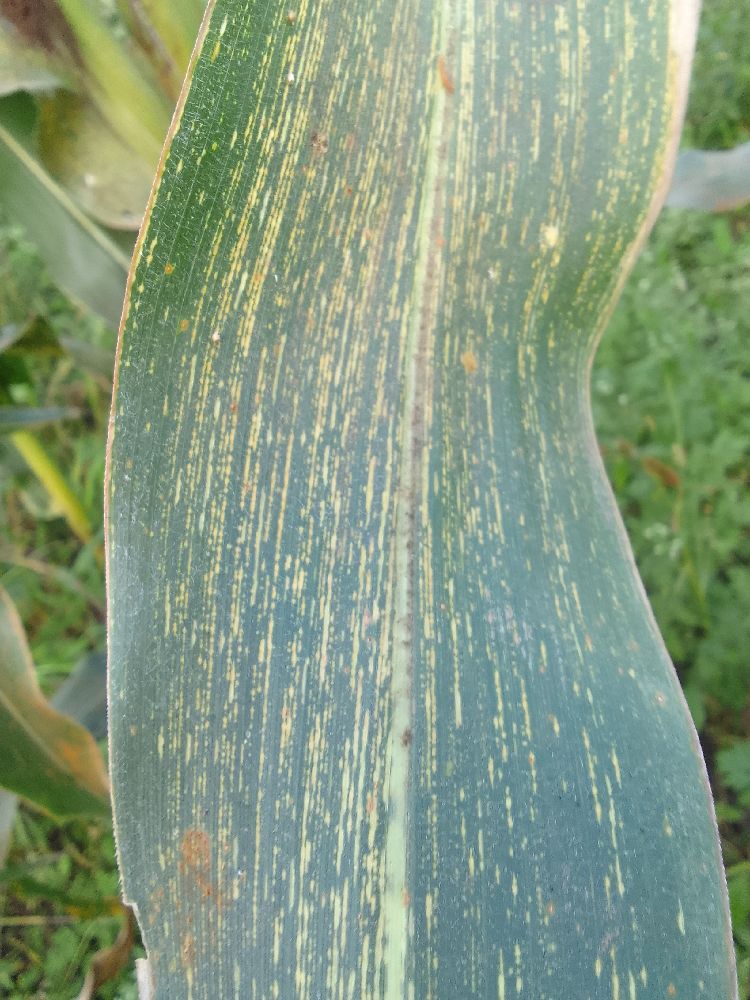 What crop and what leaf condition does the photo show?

maize, maize streak virus
